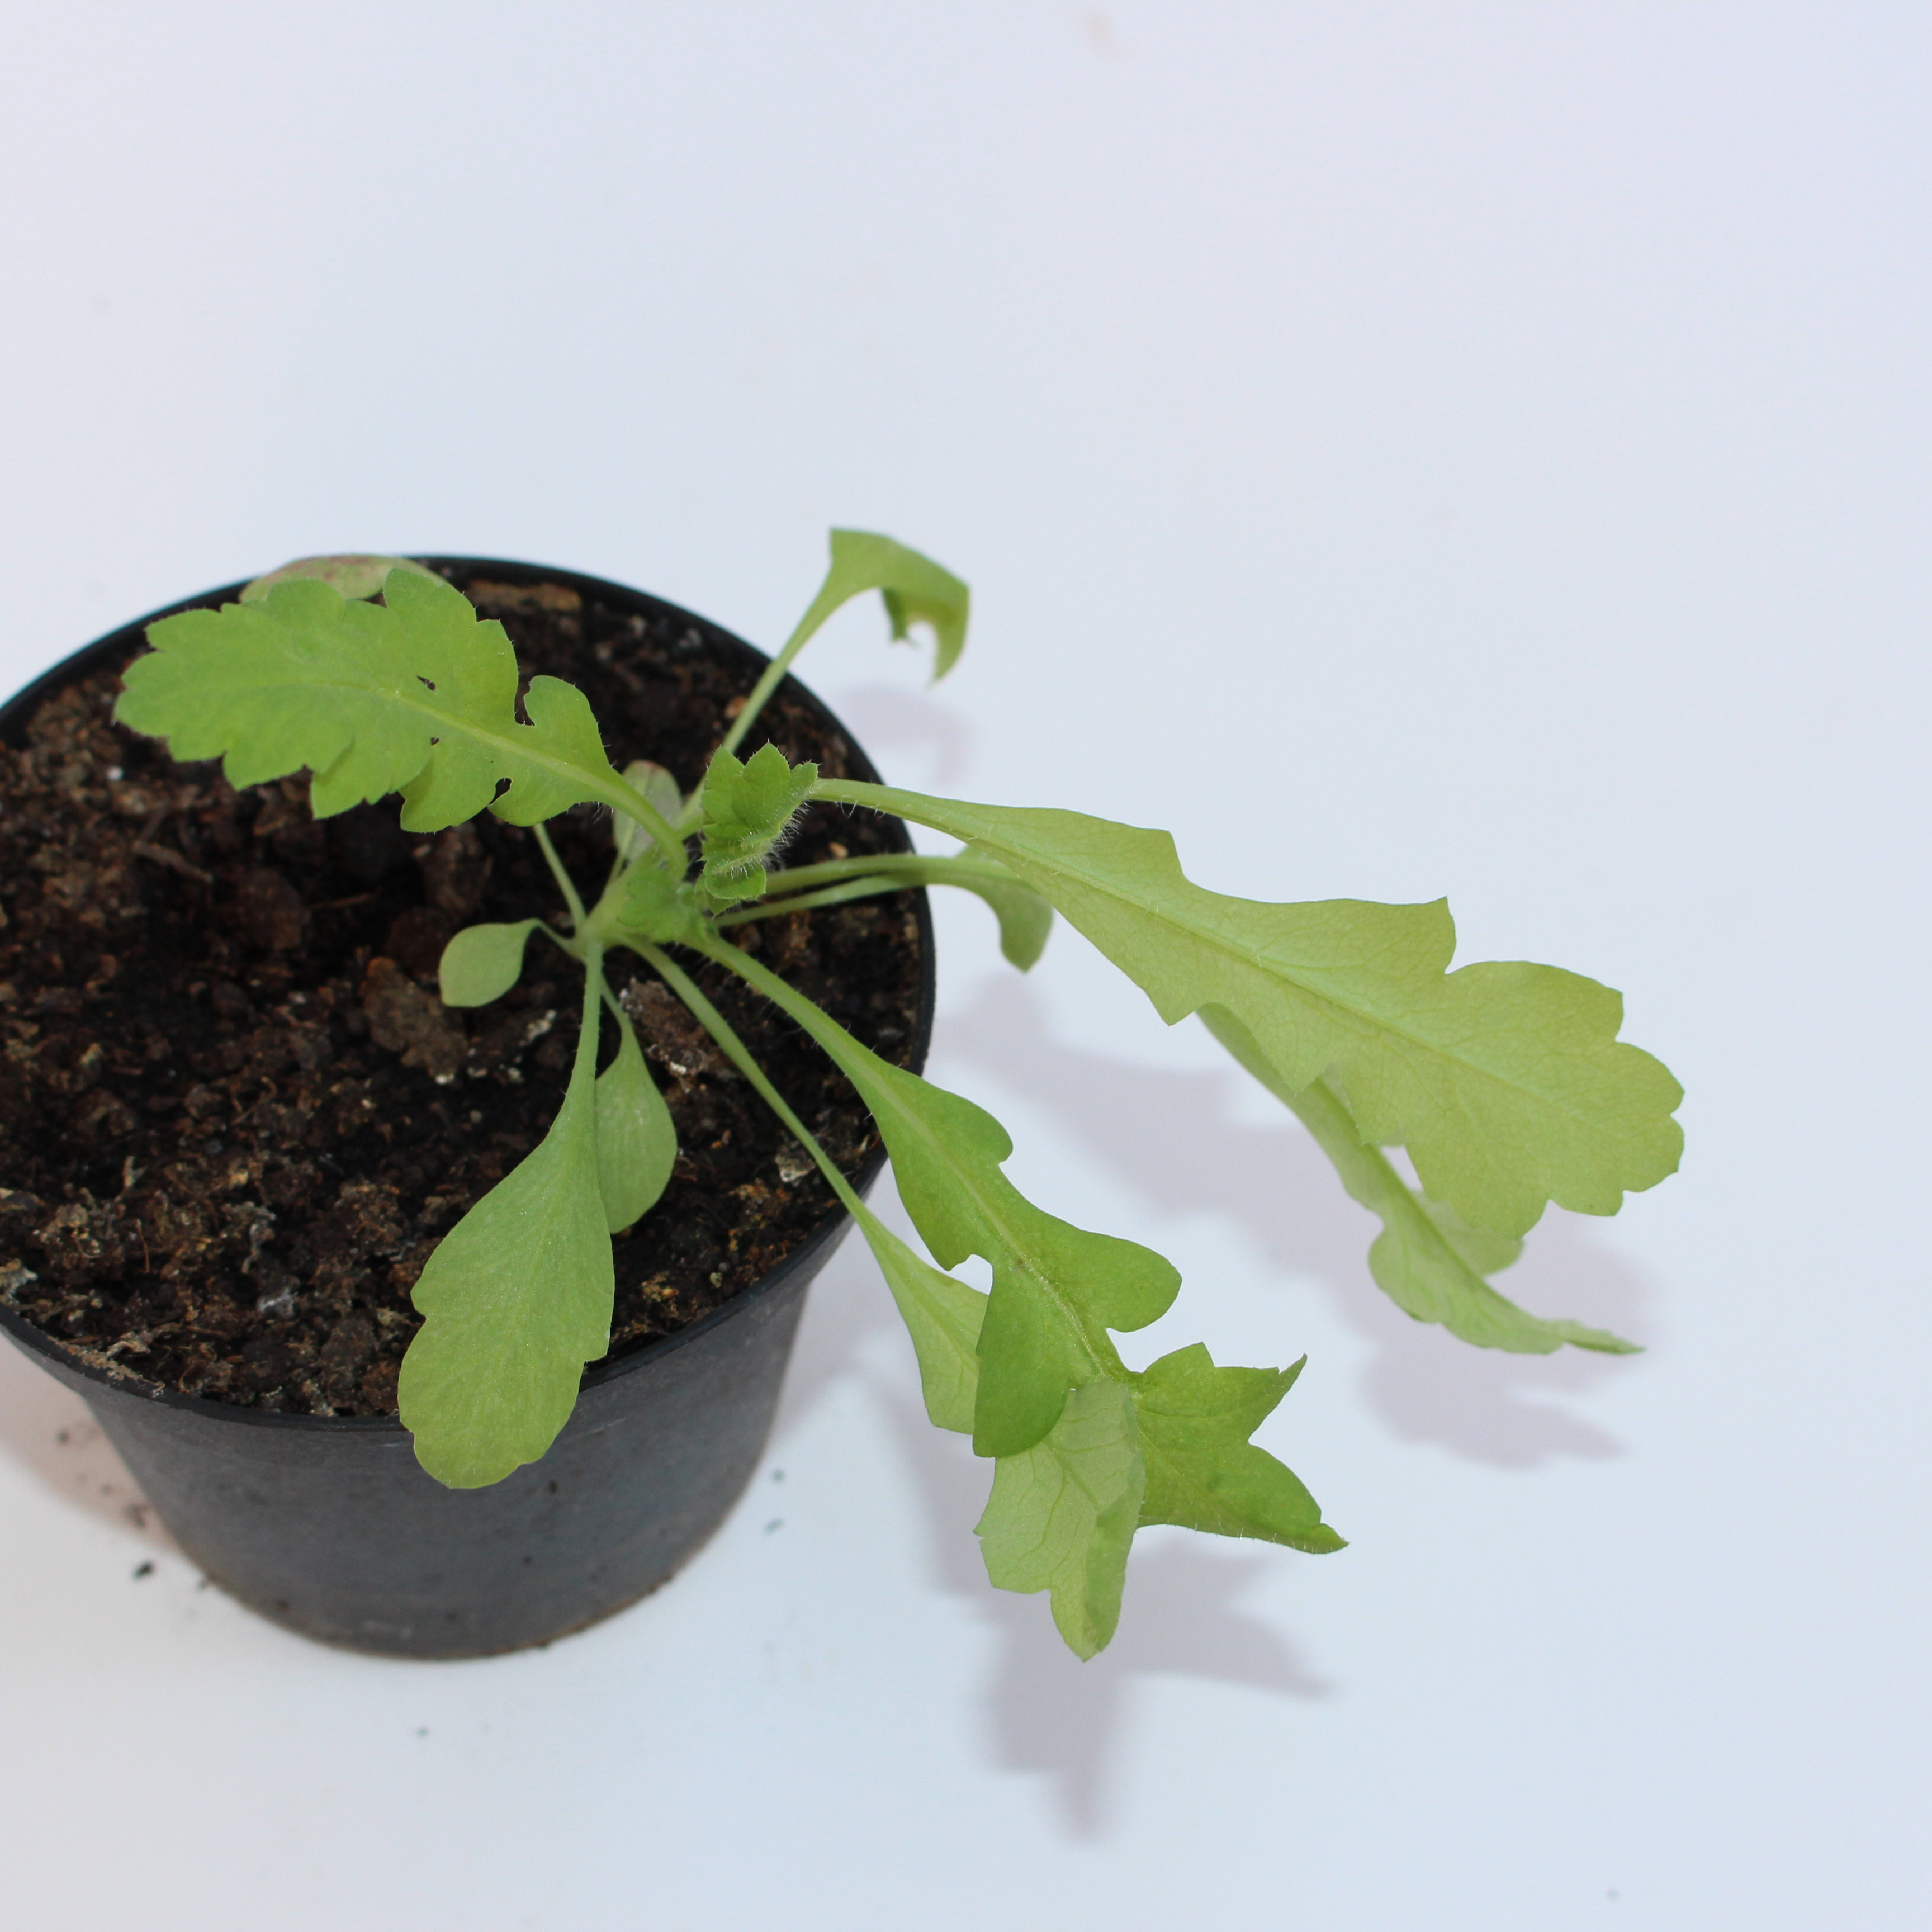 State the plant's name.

Papaver rhoeas
